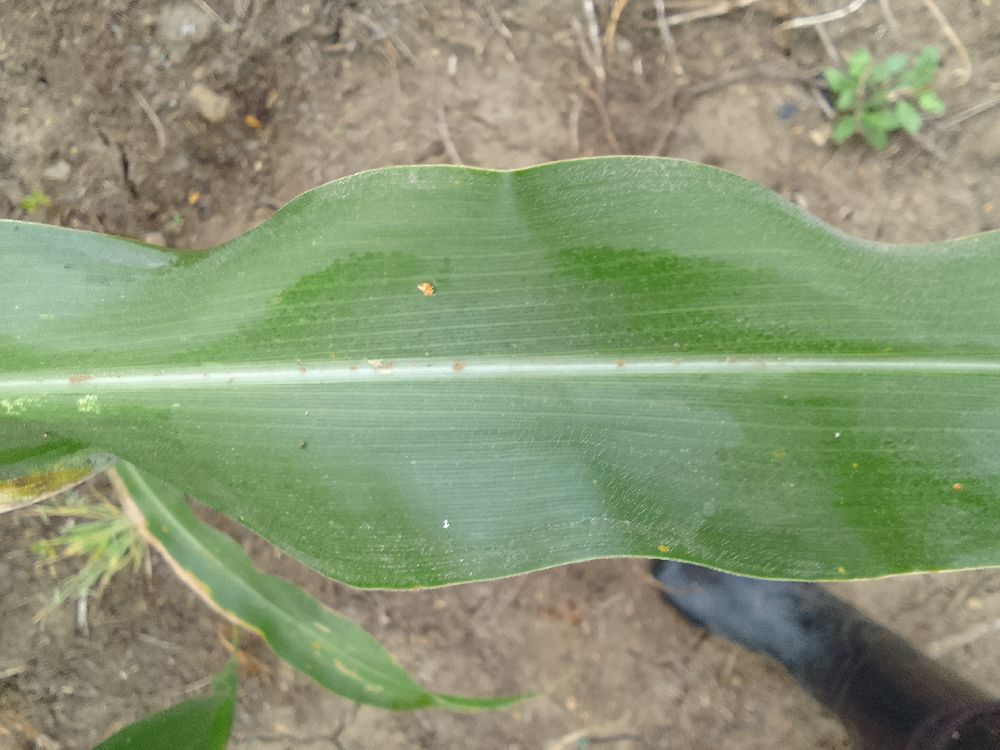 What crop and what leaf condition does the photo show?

maize, healthy
